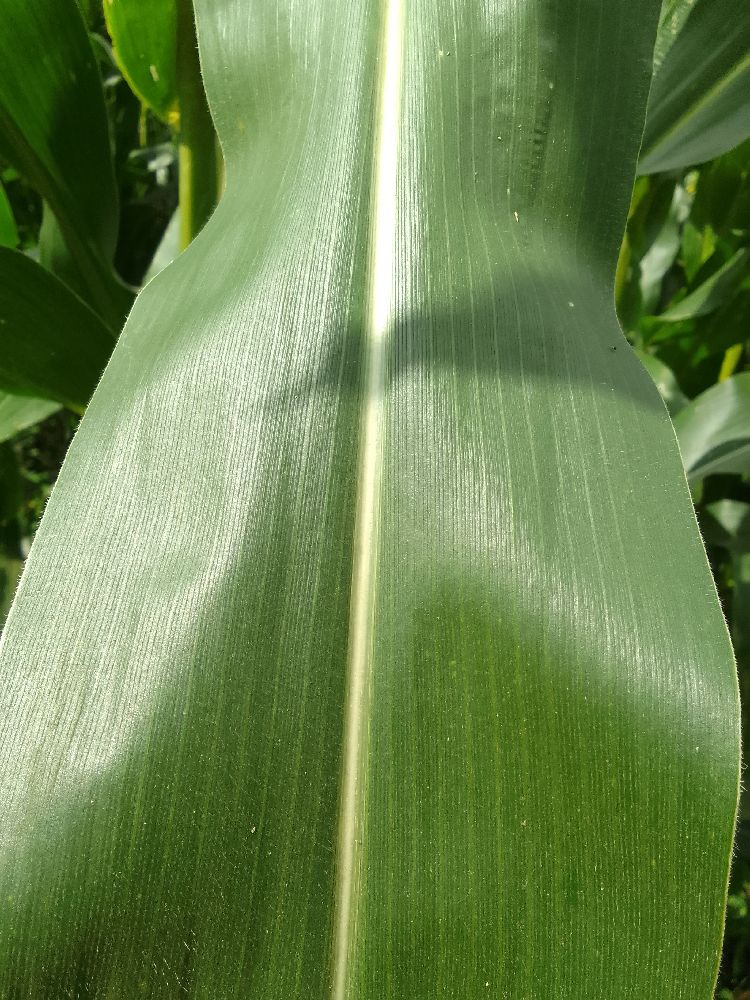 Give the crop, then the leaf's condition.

maize, healthy
